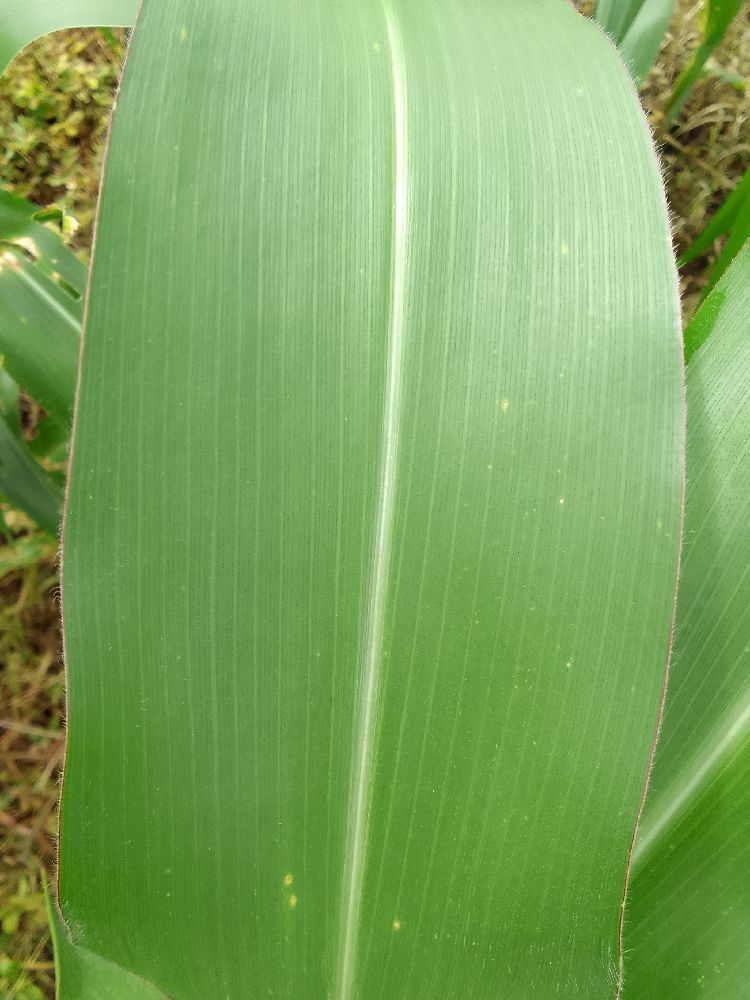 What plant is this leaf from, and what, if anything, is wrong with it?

maize, healthy
